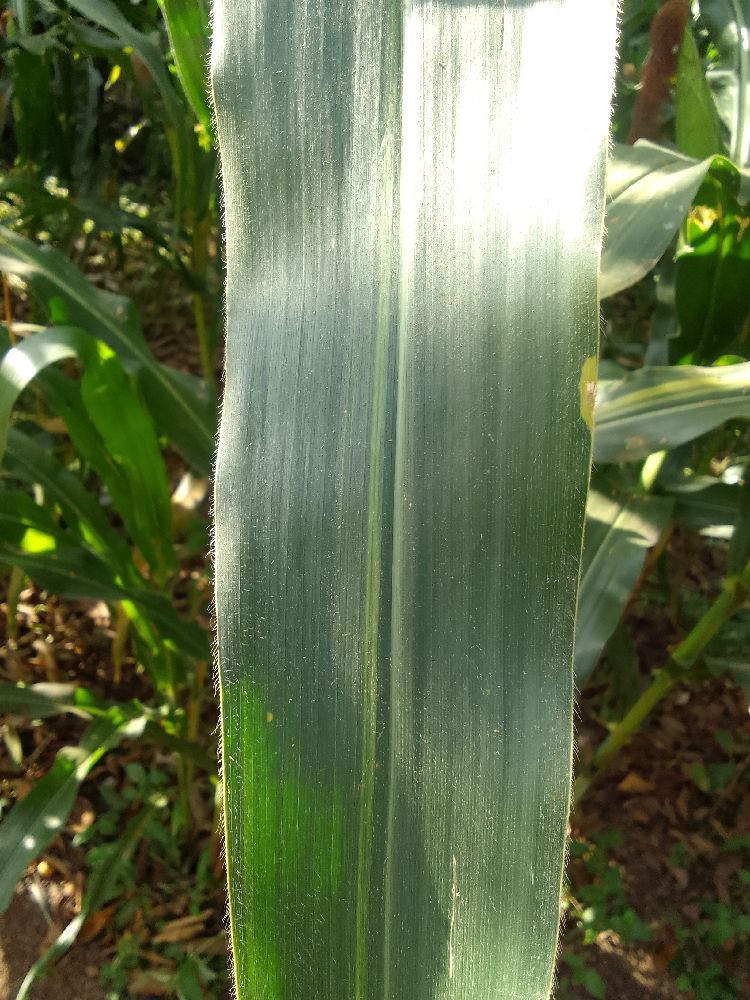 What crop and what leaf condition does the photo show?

maize, healthy
